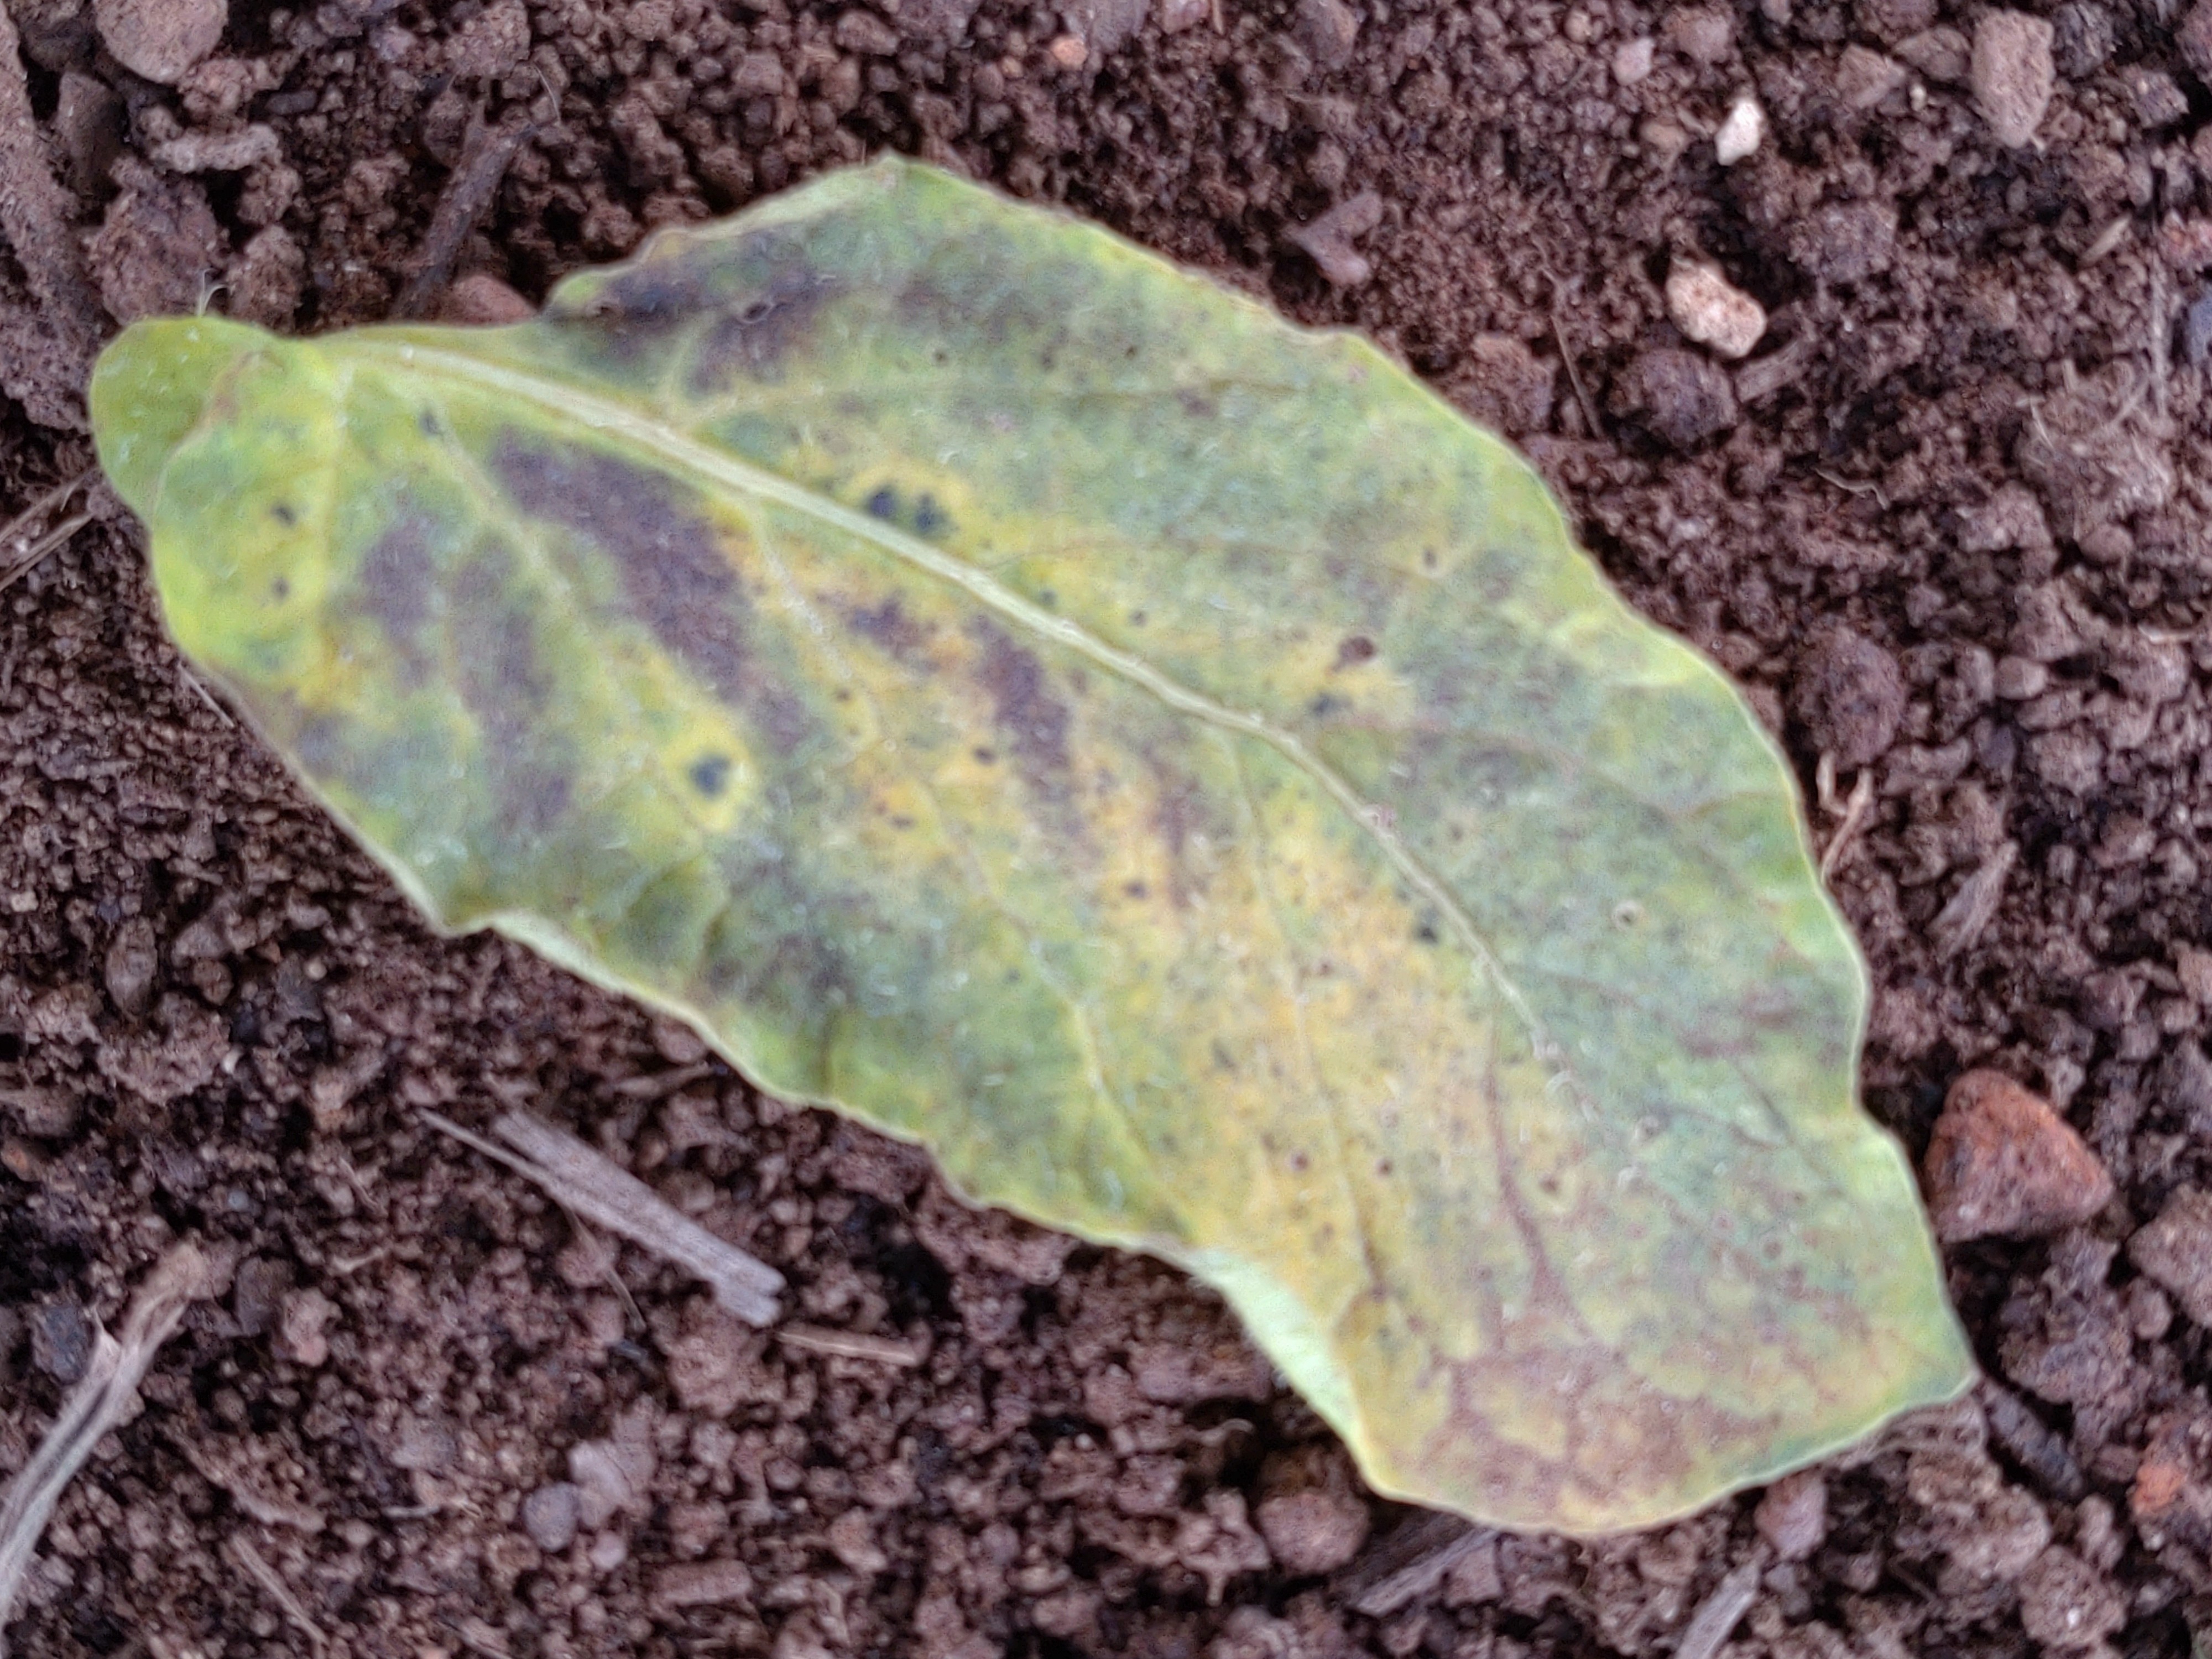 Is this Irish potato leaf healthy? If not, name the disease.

late blight
